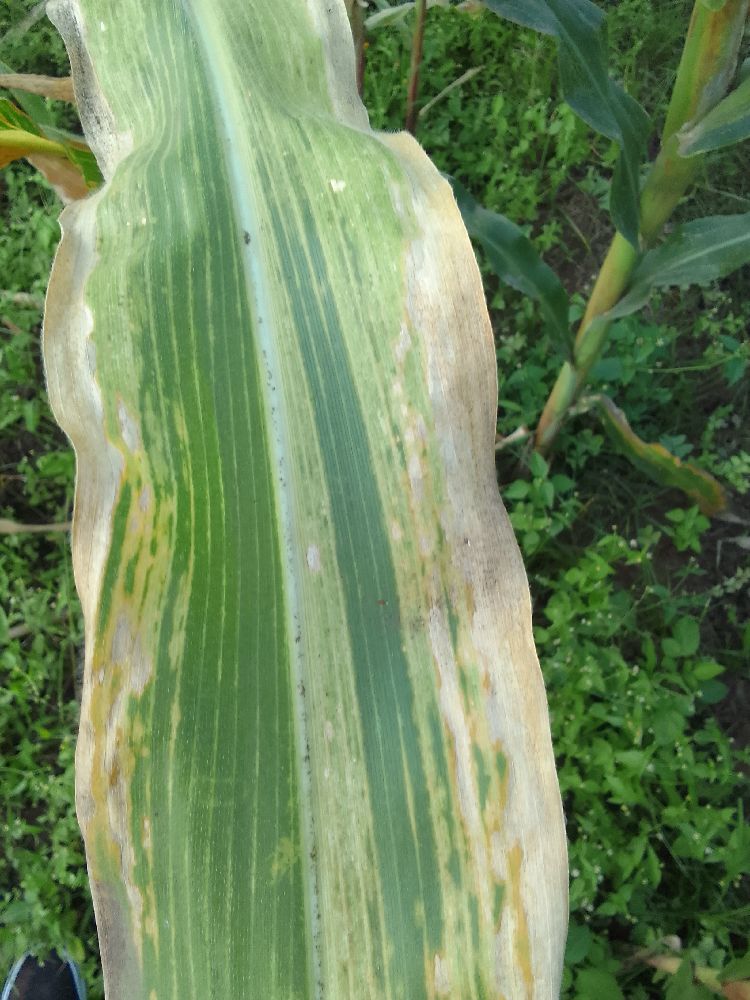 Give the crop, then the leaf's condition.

maize, maize lethal necrosis
